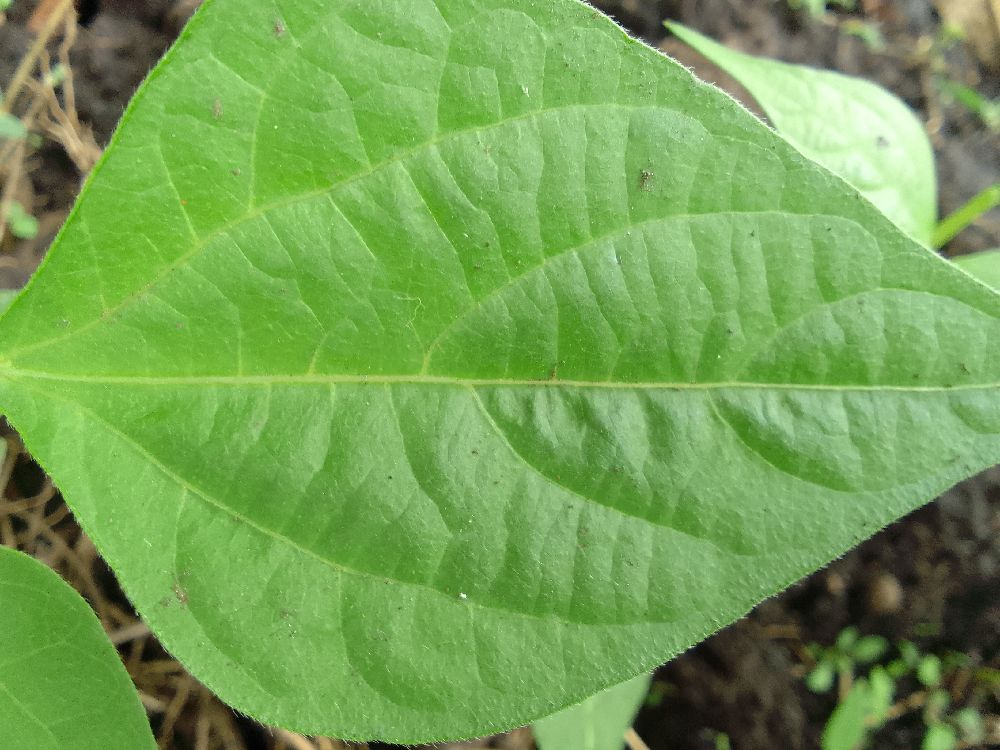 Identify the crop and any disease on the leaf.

common bean, healthy
